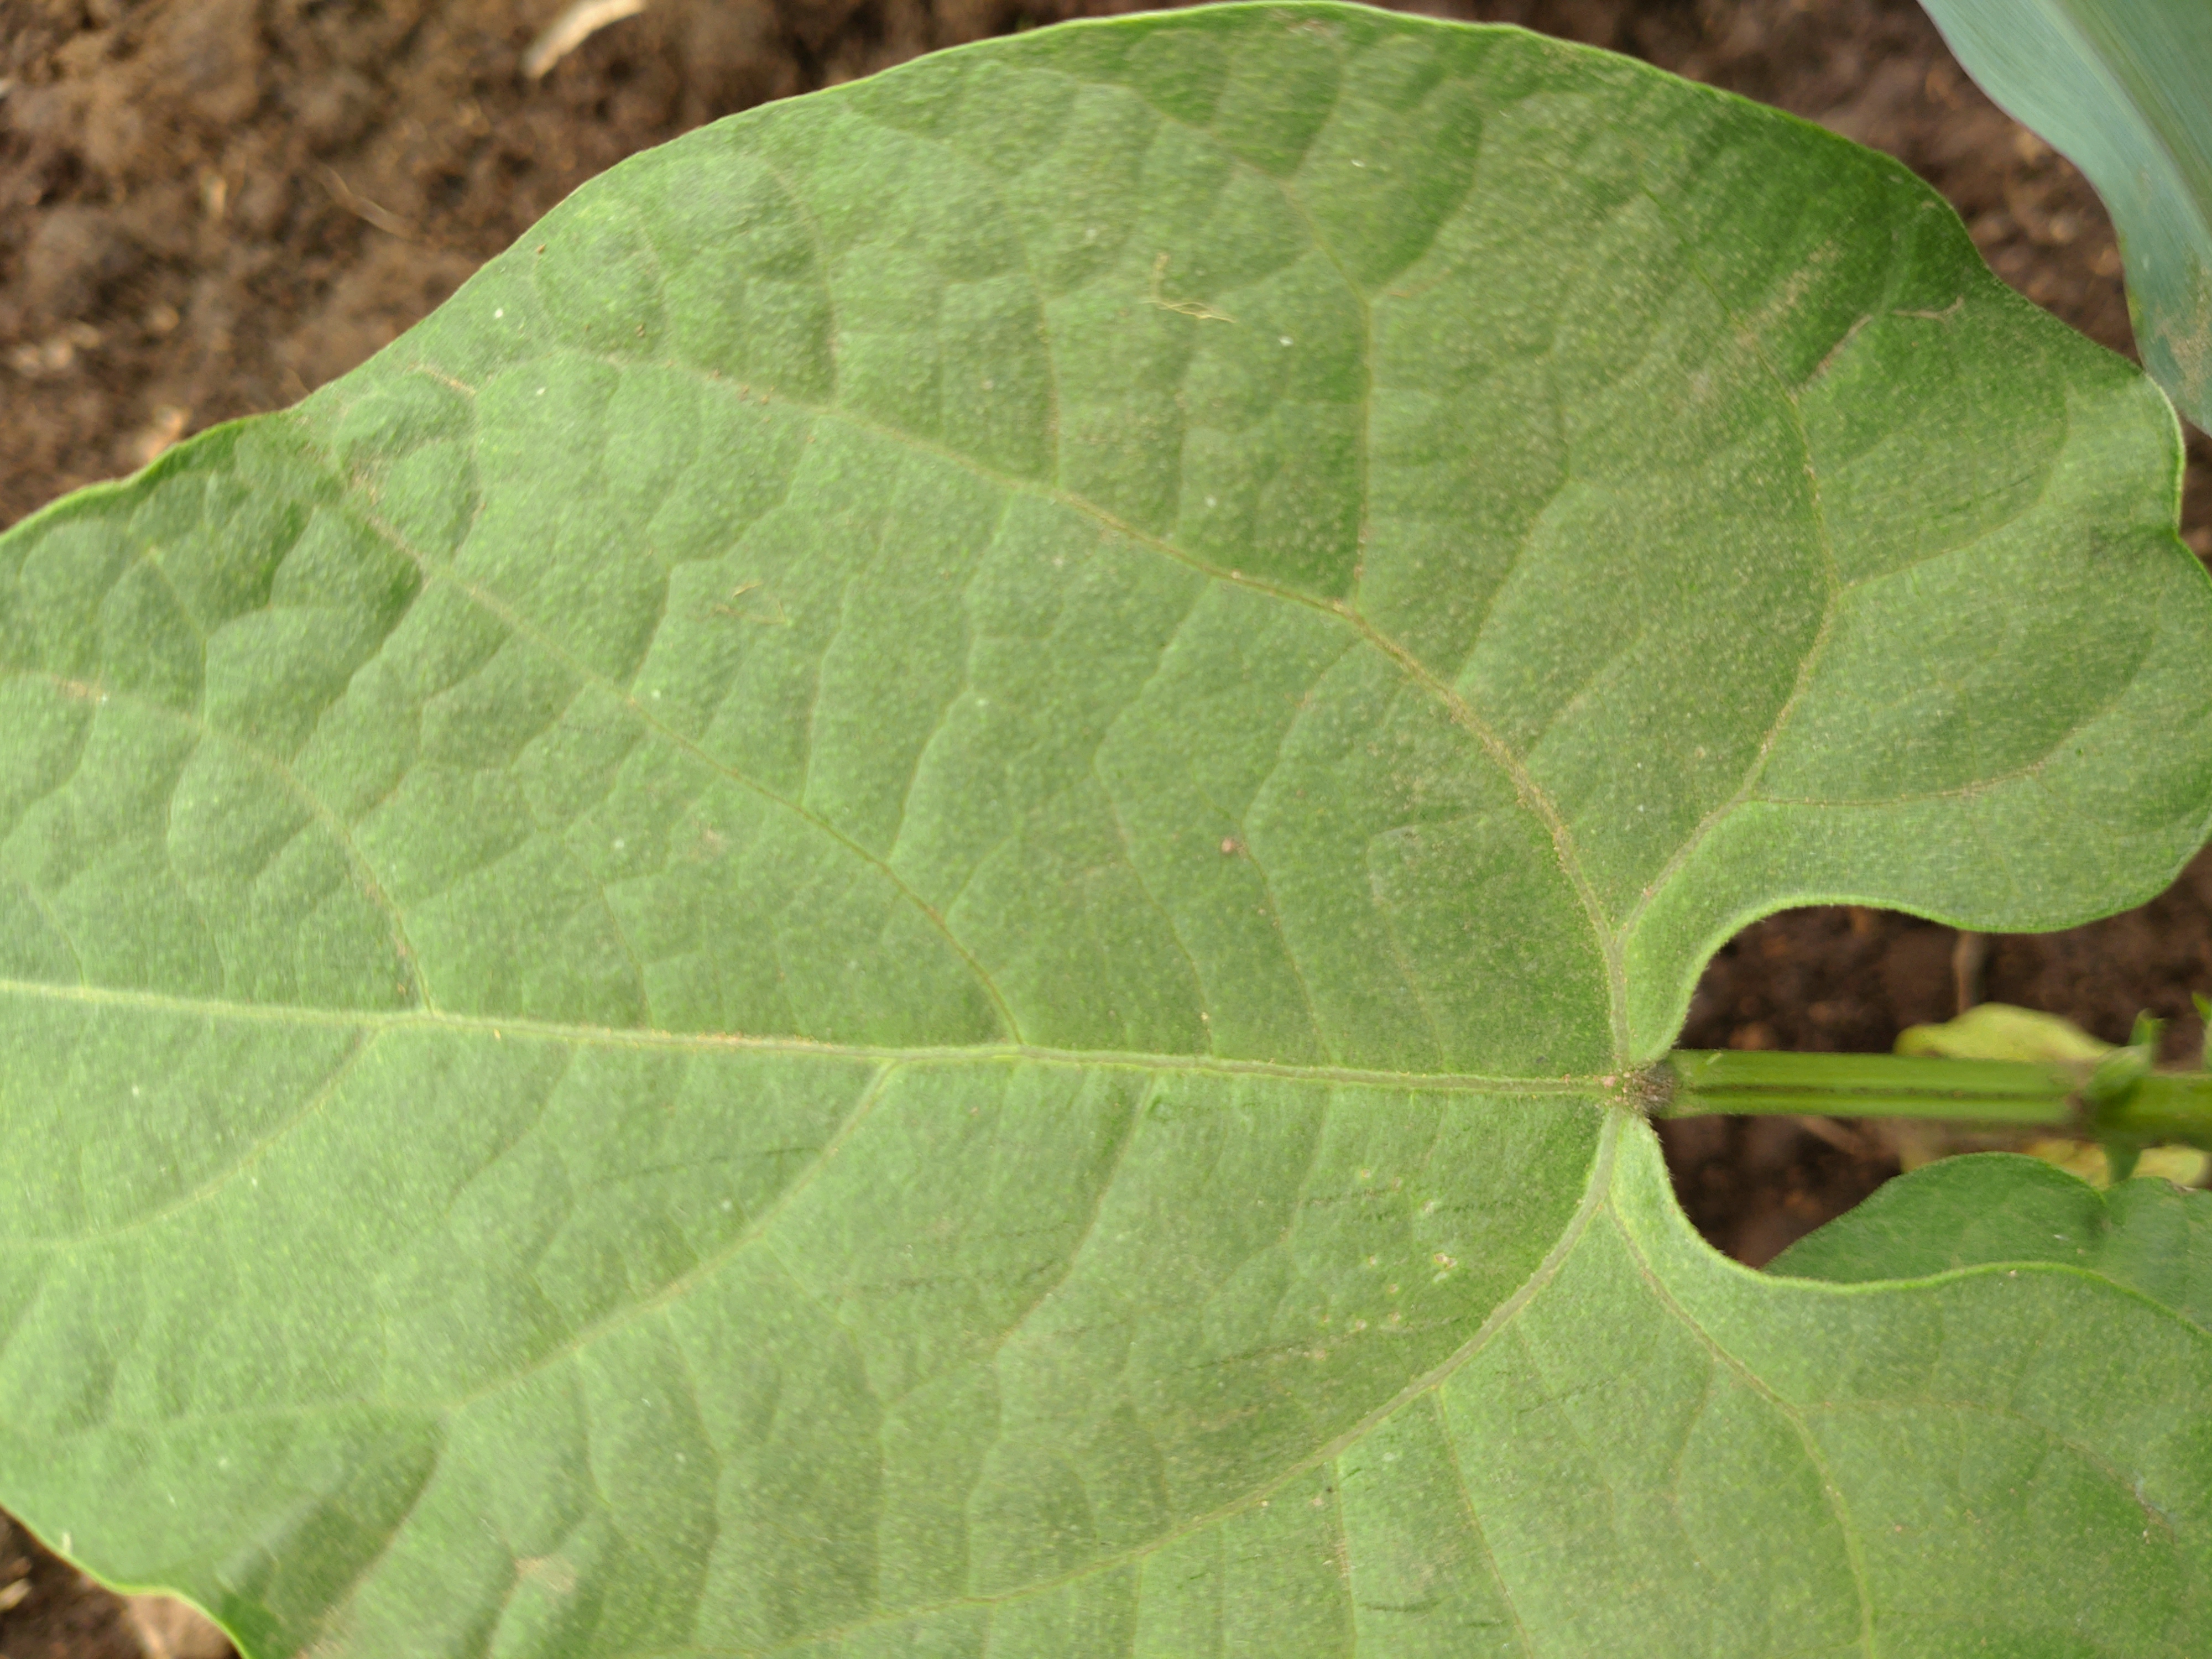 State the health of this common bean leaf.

healthy
